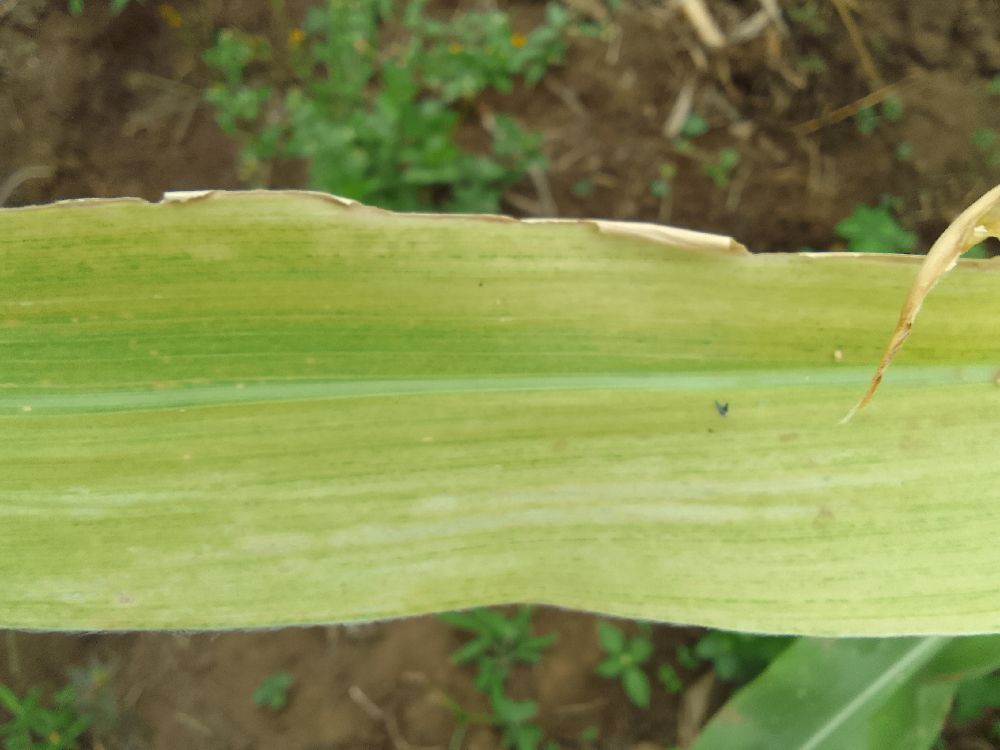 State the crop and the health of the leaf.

maize, maize lethal necrosis
